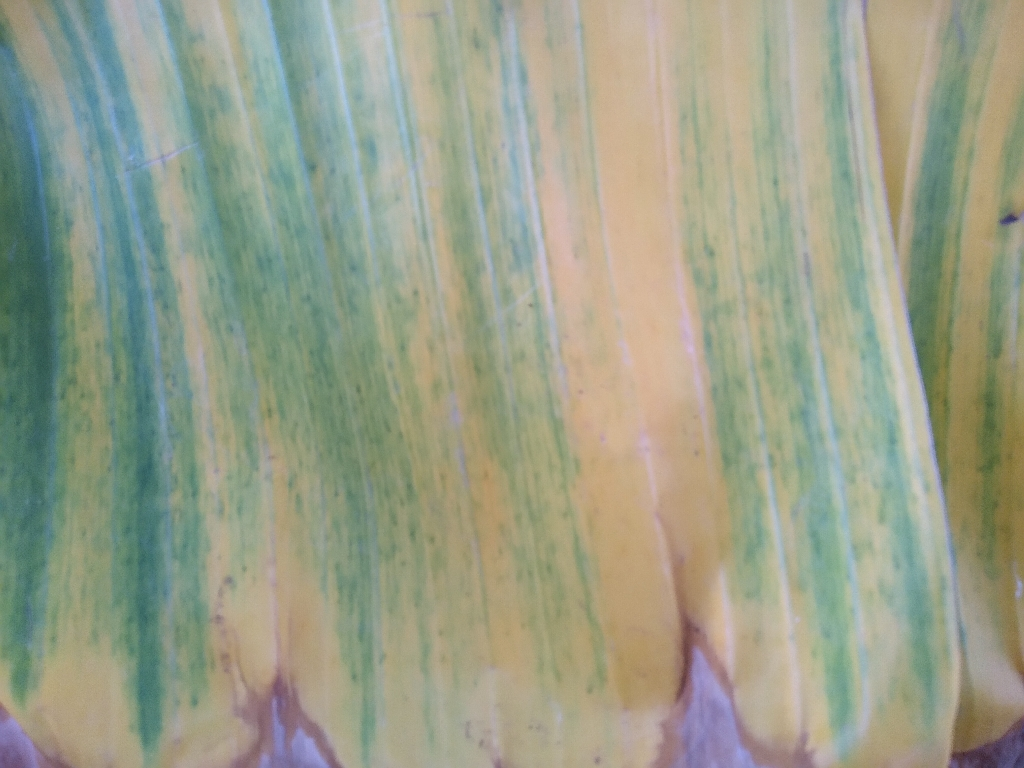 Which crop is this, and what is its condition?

banana, fusarium wilt race 1
